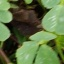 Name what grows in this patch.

unstructured weed
